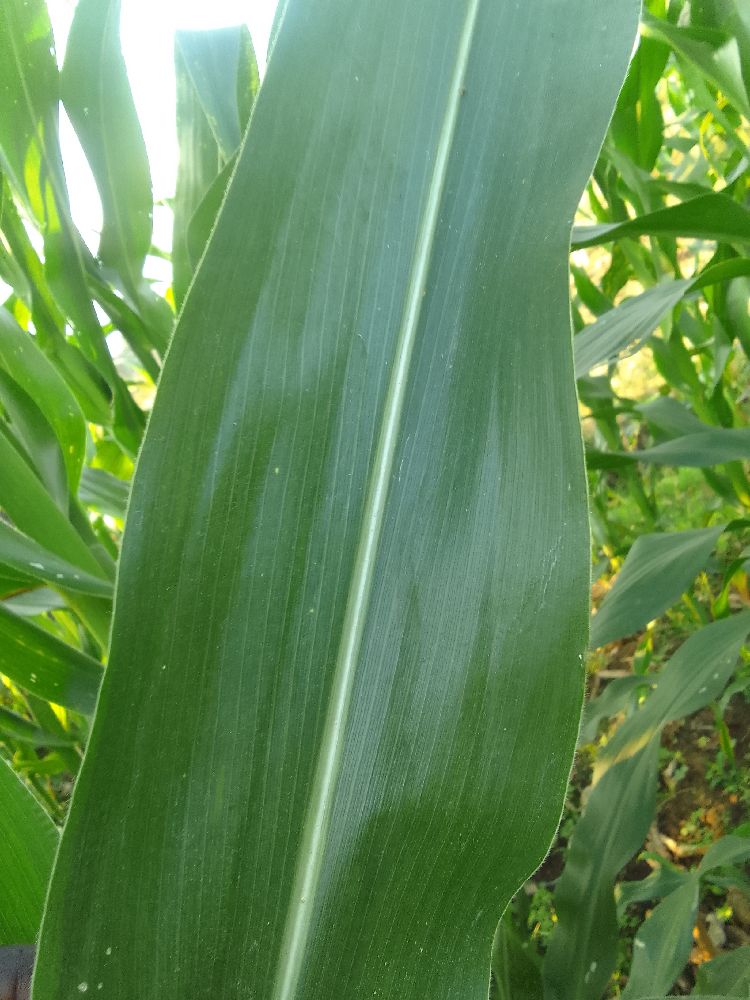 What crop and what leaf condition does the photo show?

maize, healthy
